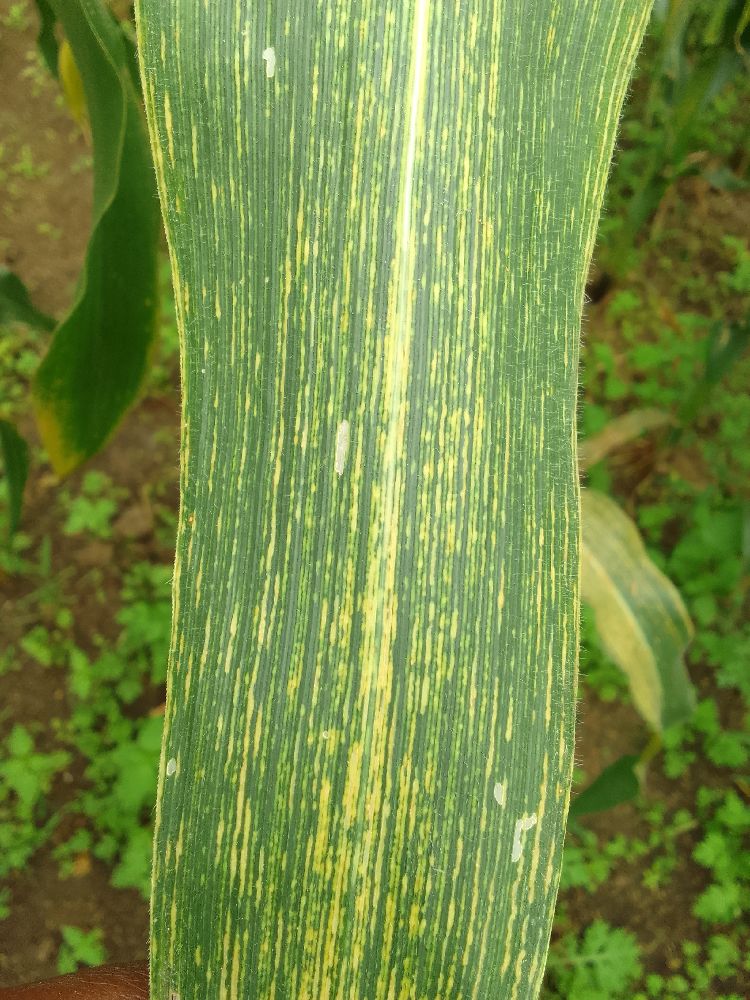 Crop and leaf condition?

maize, maize streak virus
